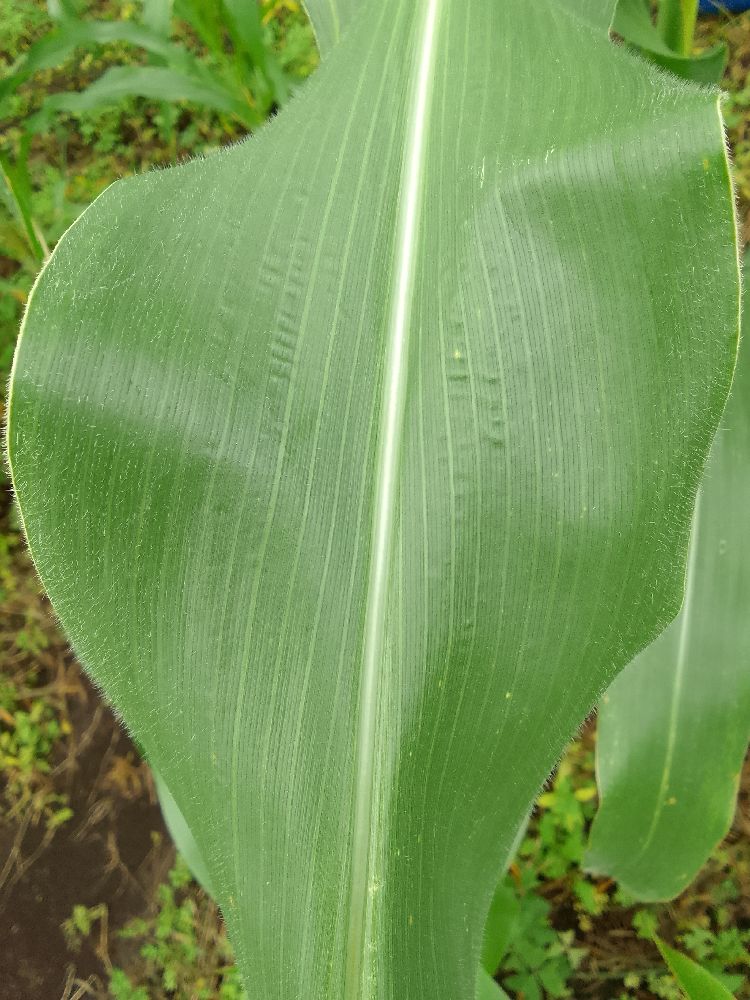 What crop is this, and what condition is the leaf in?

maize, healthy
